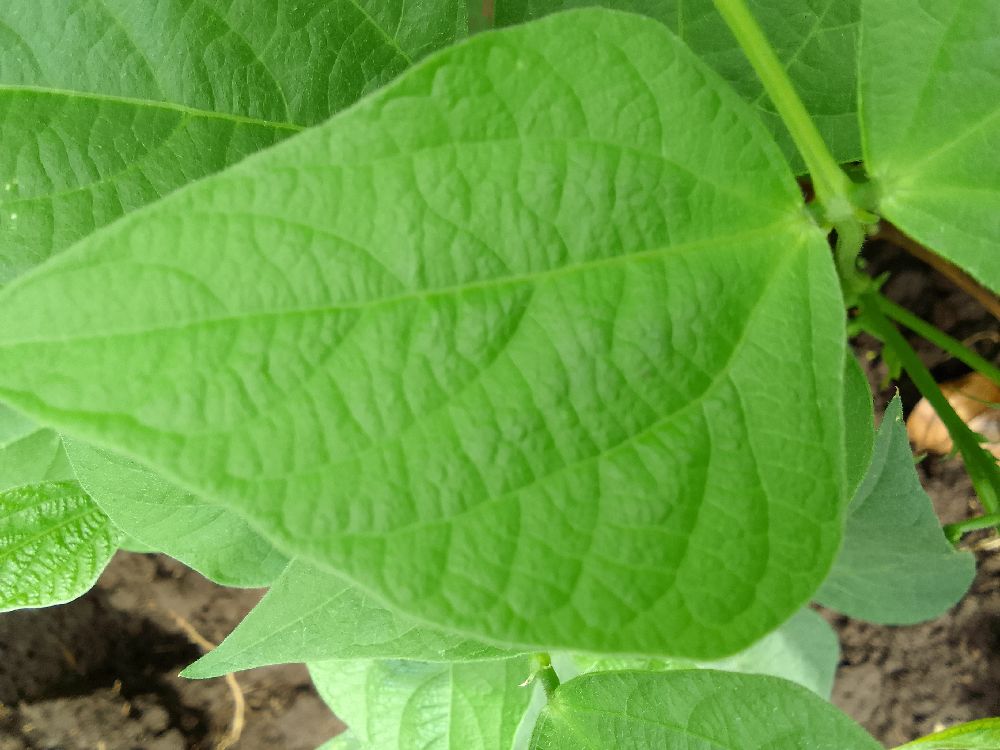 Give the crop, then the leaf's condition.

common bean, healthy
